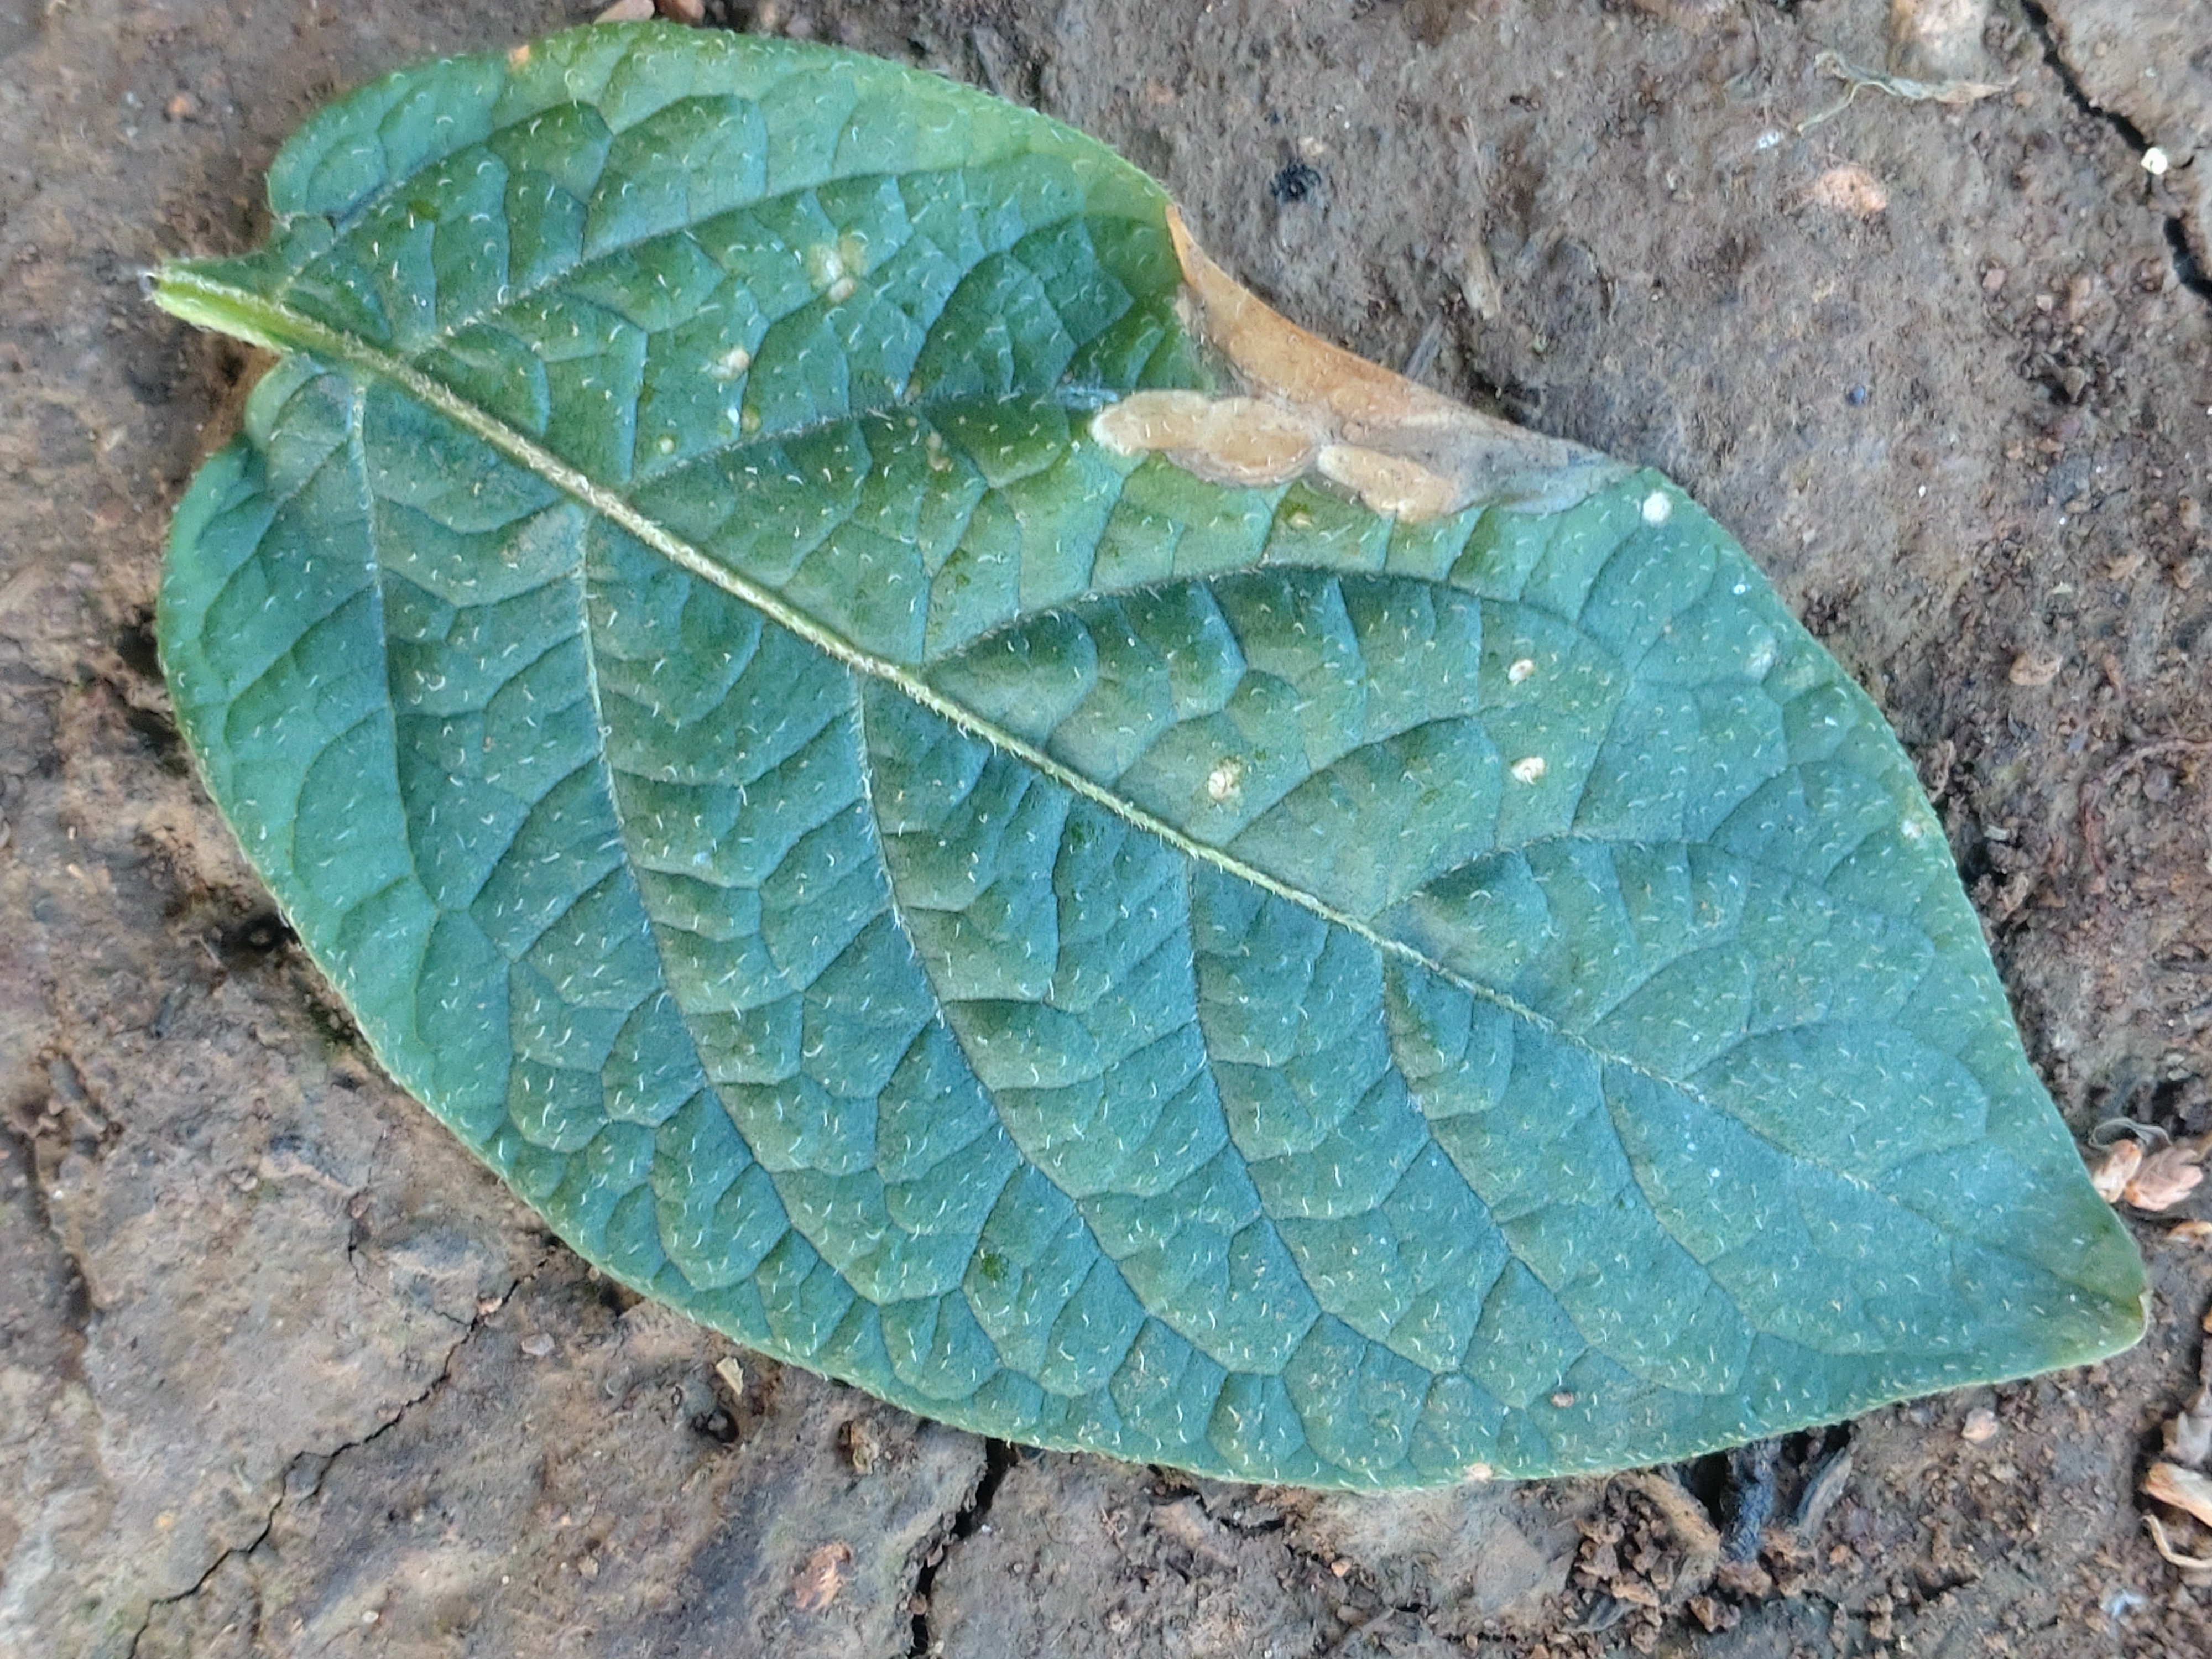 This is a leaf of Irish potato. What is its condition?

early blight
